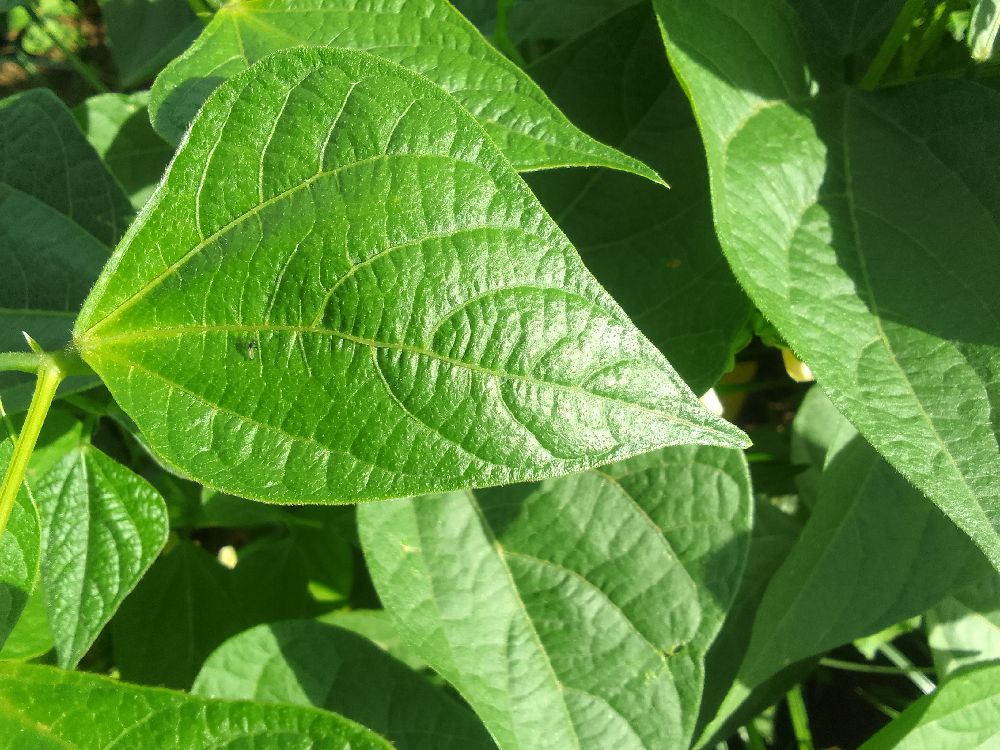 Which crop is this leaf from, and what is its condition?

common bean, healthy
